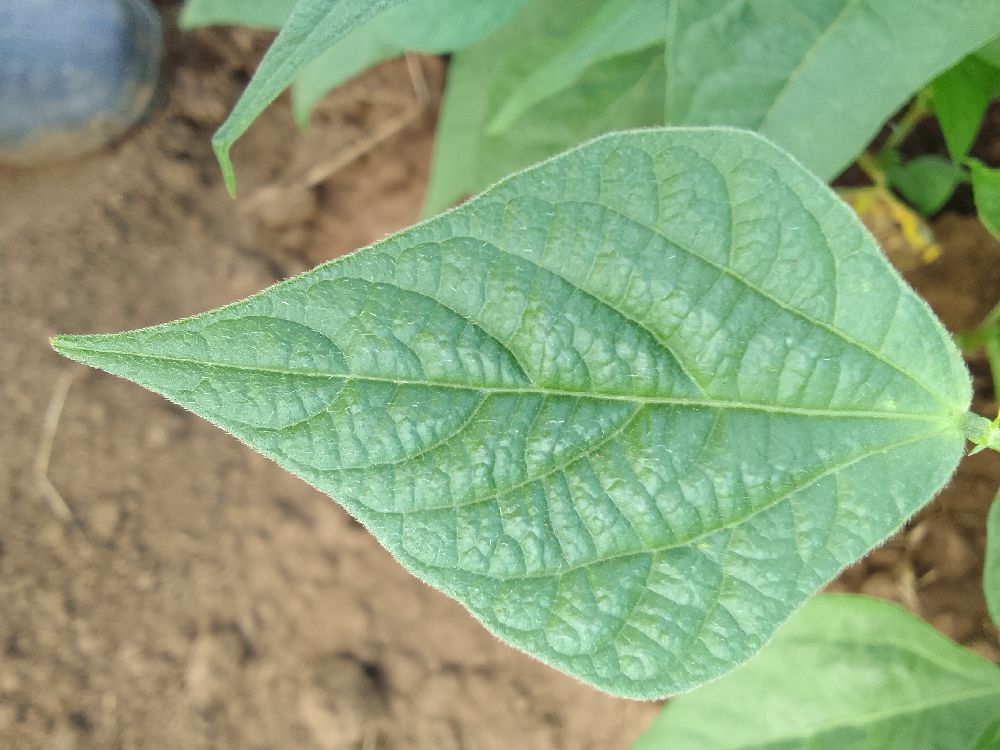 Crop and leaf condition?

common bean, healthy
